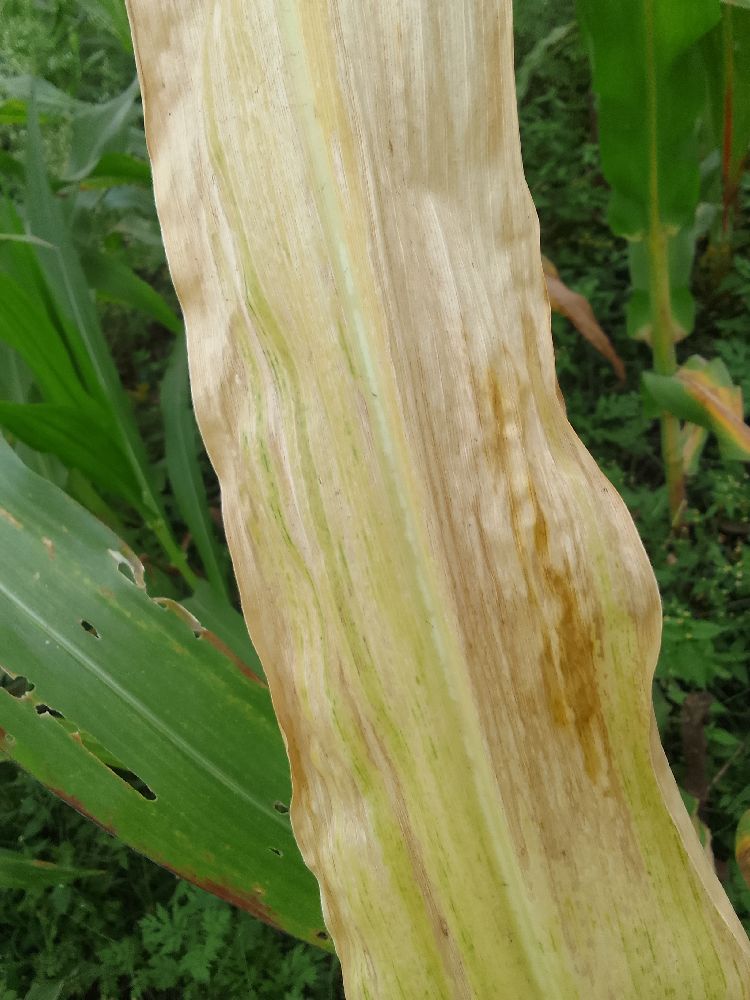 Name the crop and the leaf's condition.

maize, maize lethal necrosis
